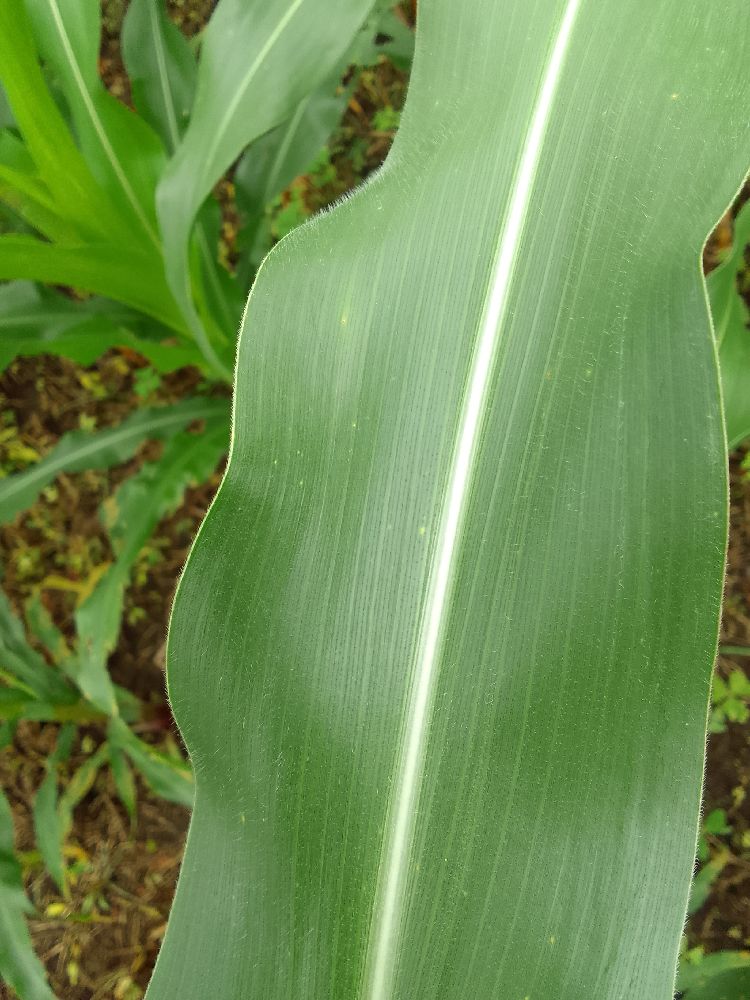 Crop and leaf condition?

maize, healthy
